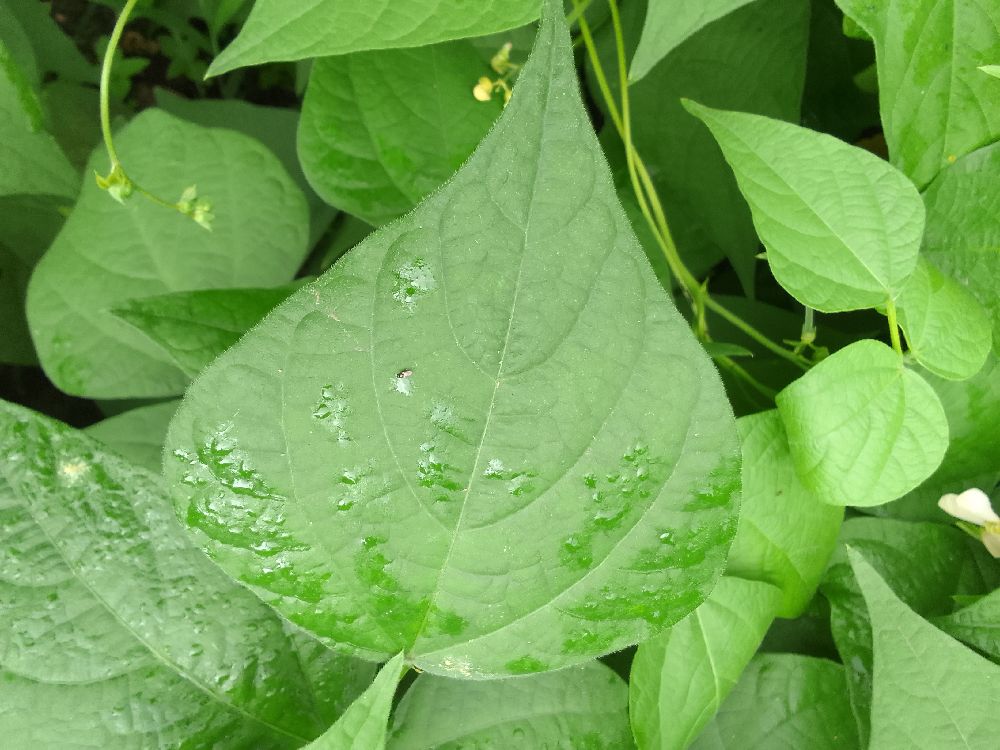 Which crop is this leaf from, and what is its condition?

common bean, healthy
